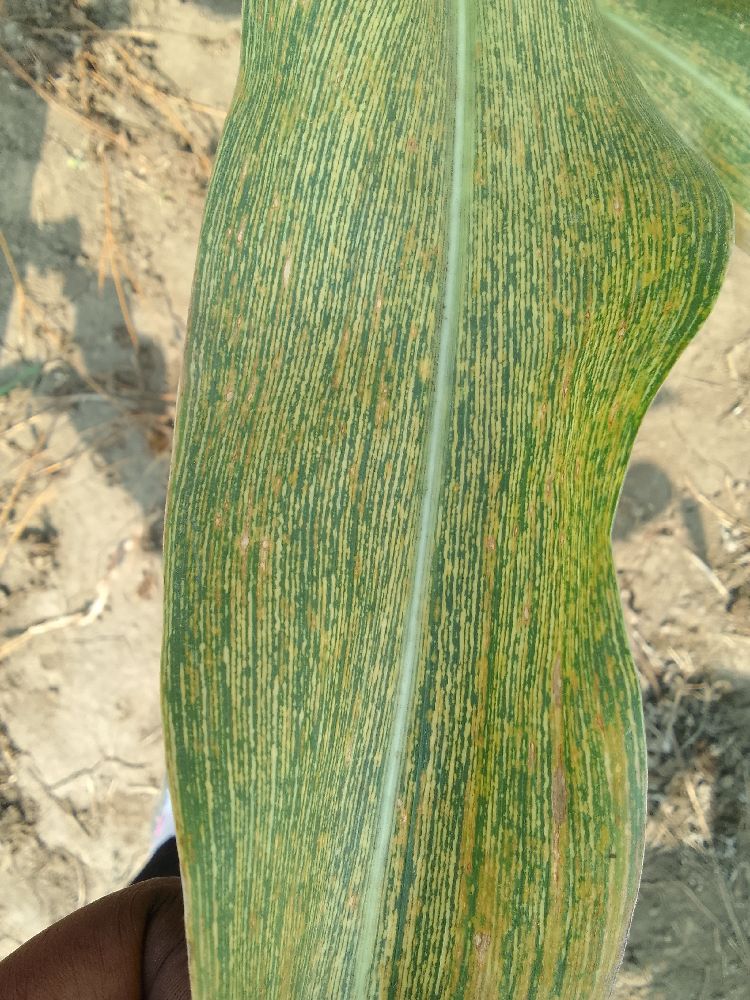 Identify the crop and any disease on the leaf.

maize, maize streak virus
